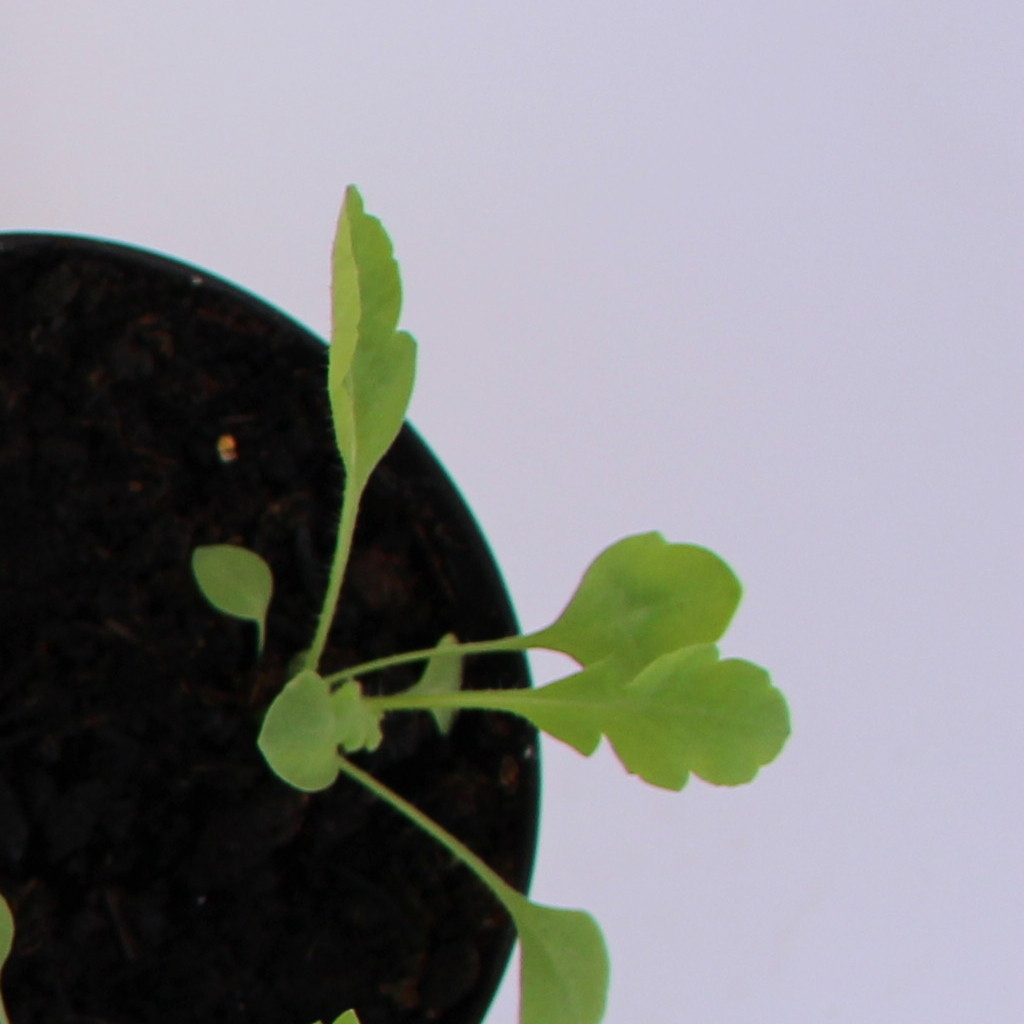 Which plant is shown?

Papaver rhoeas
